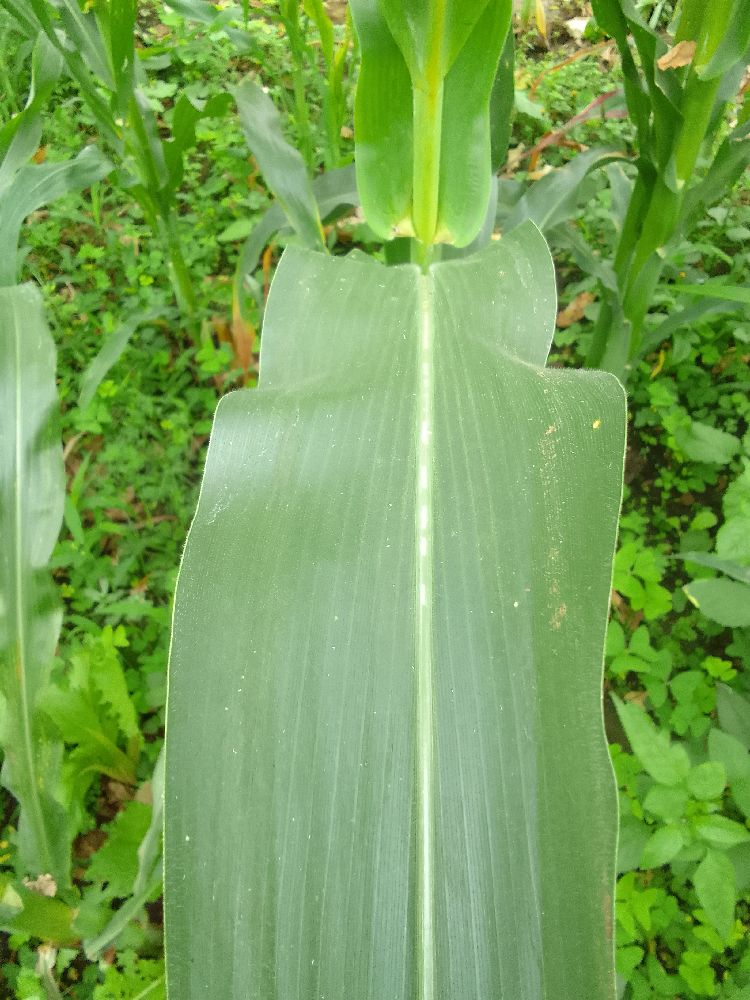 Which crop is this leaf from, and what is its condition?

maize, healthy
